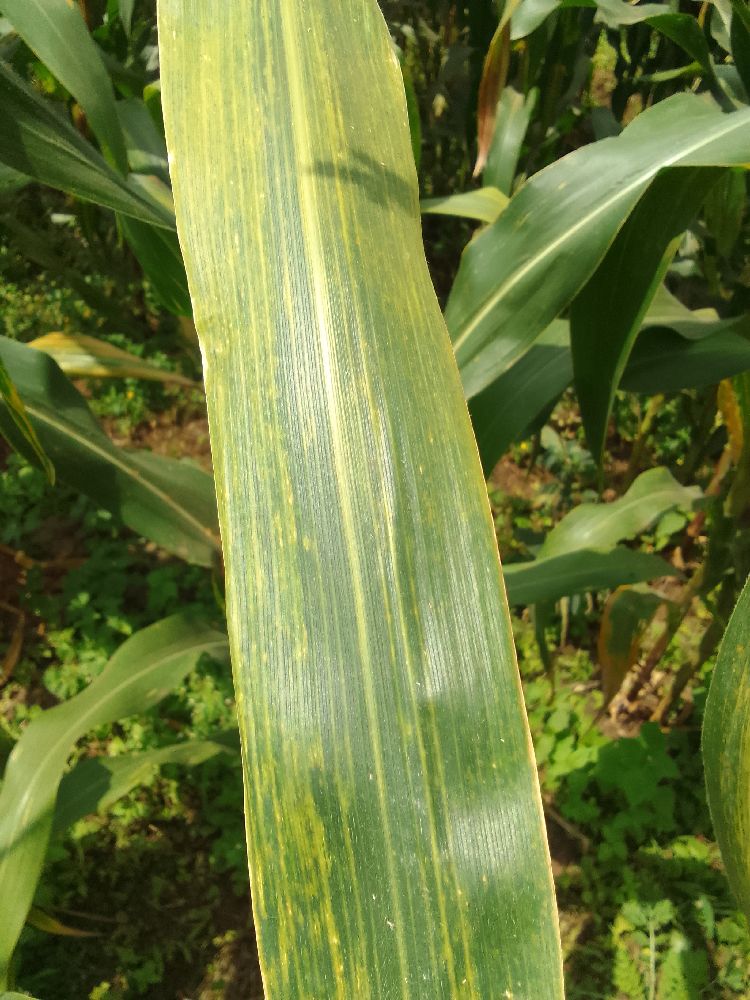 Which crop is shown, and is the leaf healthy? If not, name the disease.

maize, maize lethal necrosis
